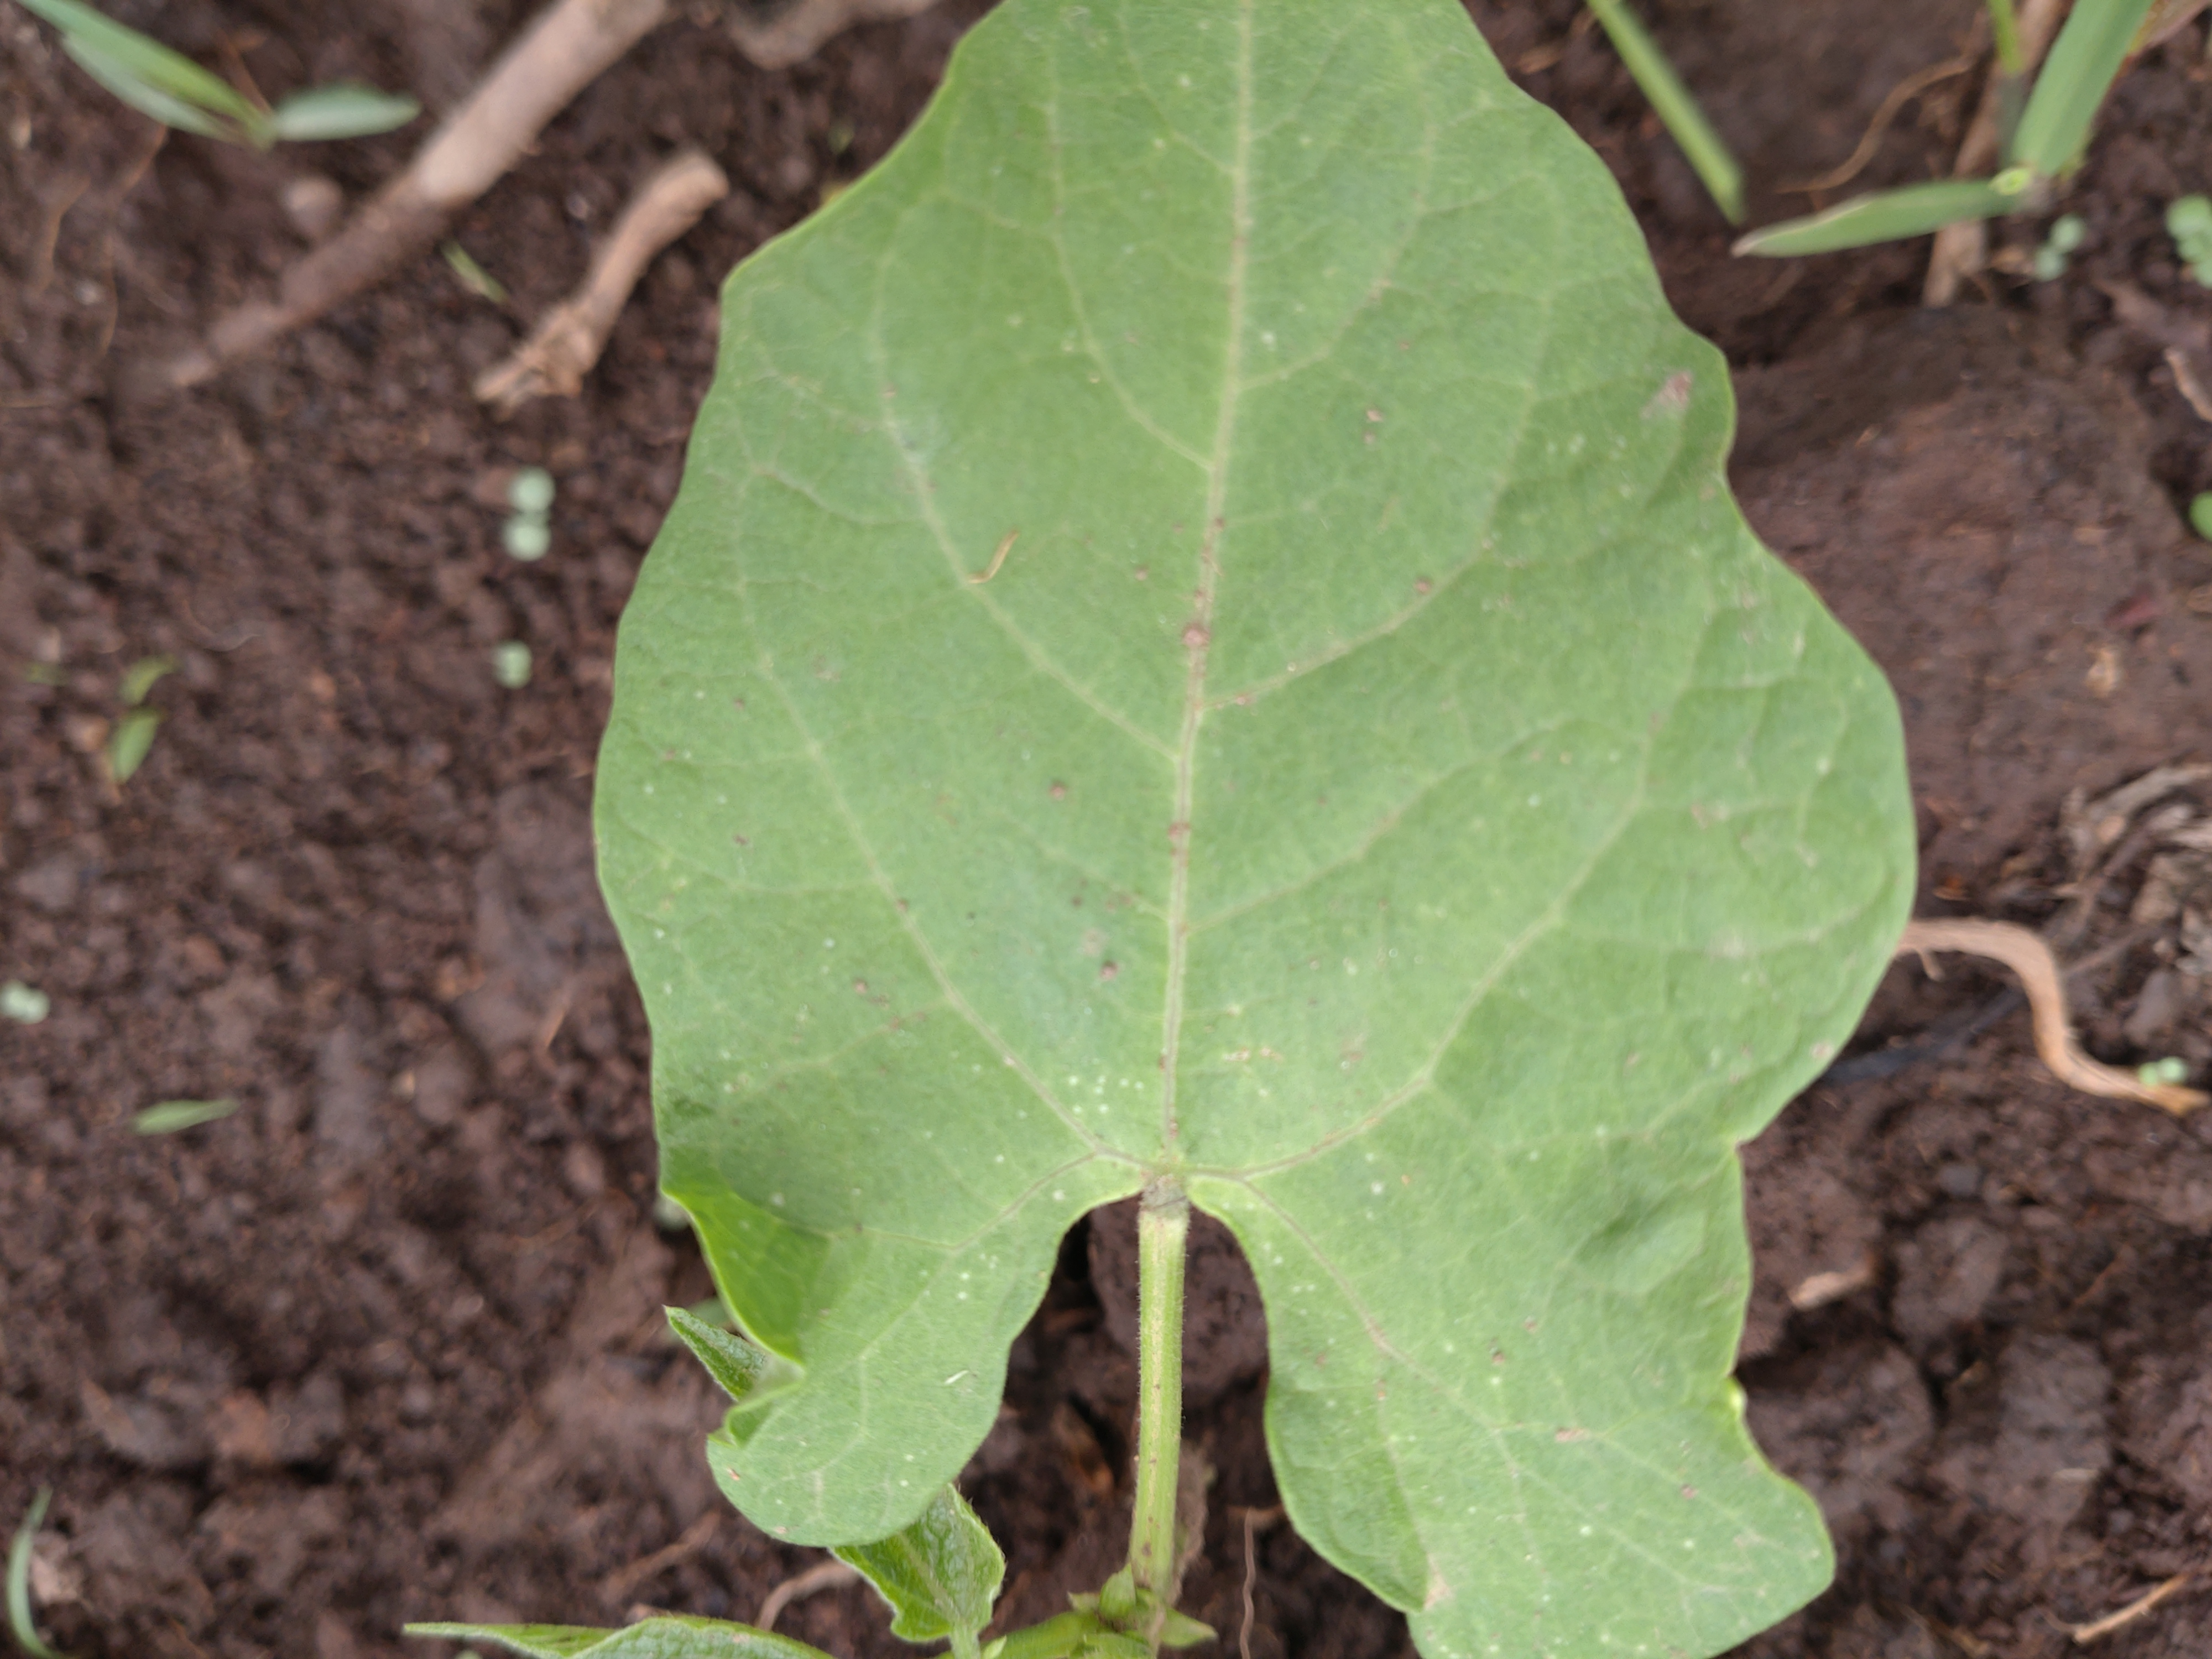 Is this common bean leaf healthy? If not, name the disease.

healthy
